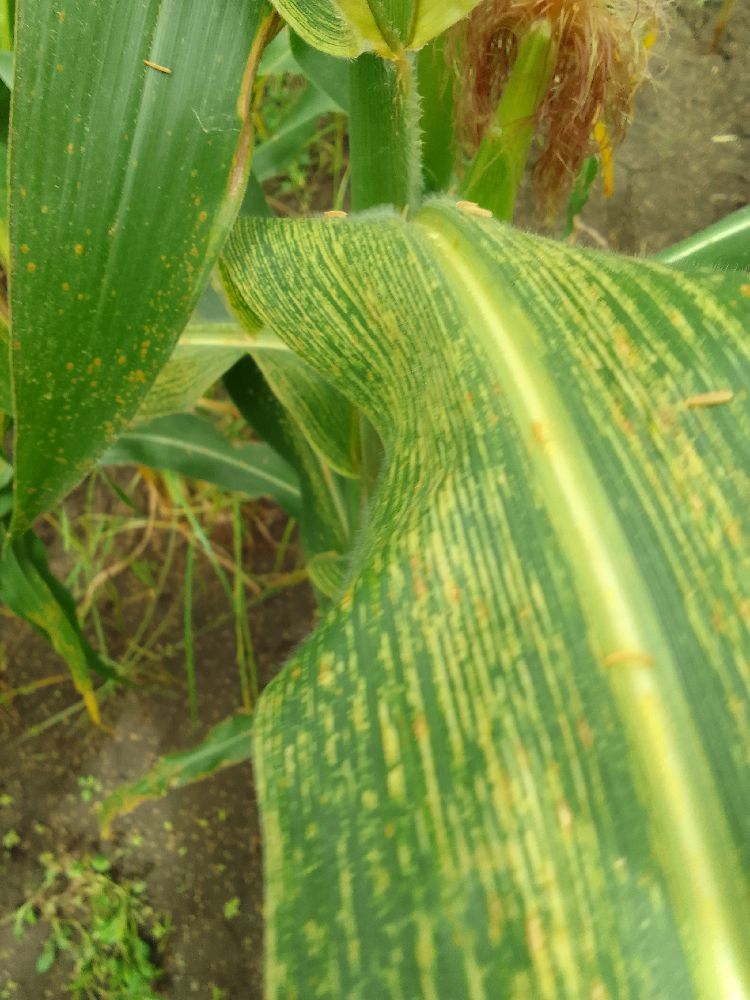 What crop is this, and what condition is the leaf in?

maize, maize streak virus
